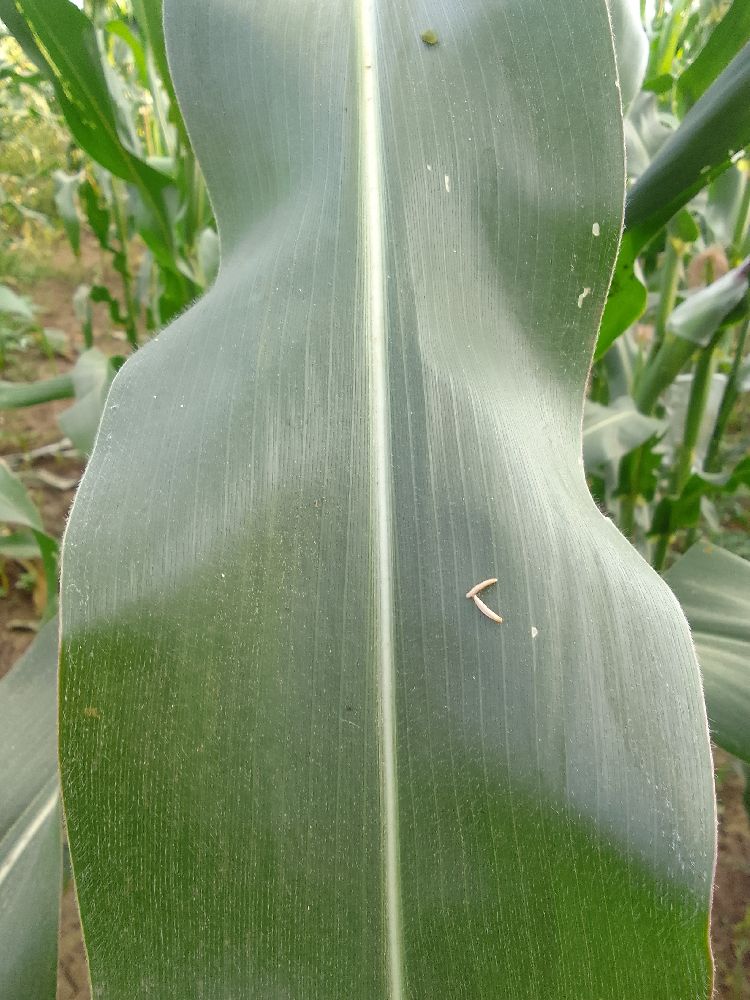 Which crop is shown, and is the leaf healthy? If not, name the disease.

maize, healthy
